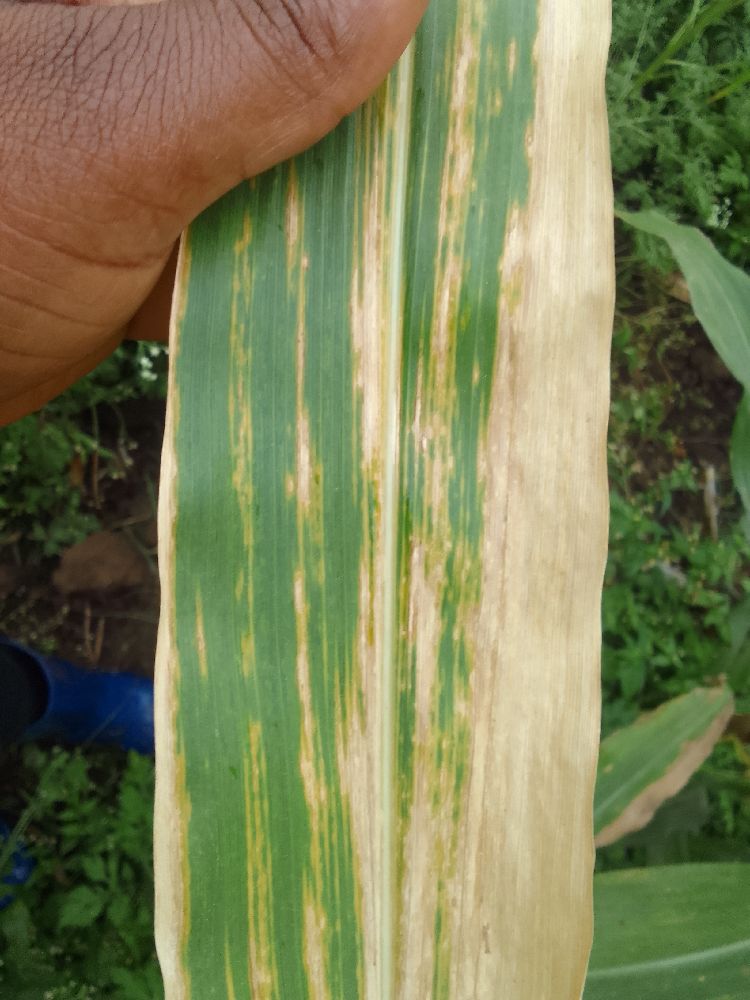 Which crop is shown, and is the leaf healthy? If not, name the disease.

maize, maize lethal necrosis
